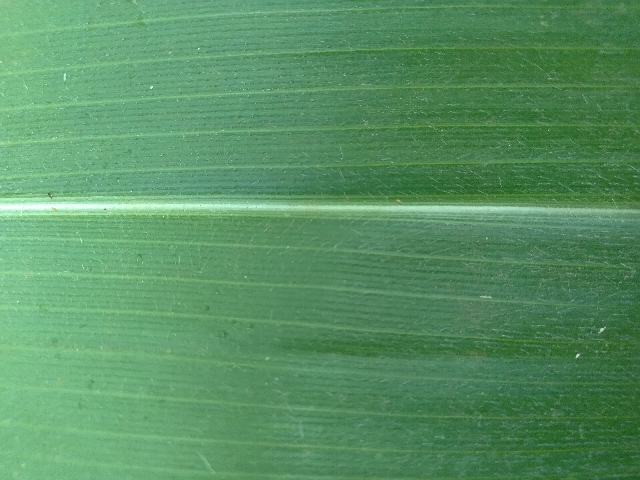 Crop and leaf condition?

maize, healthy
